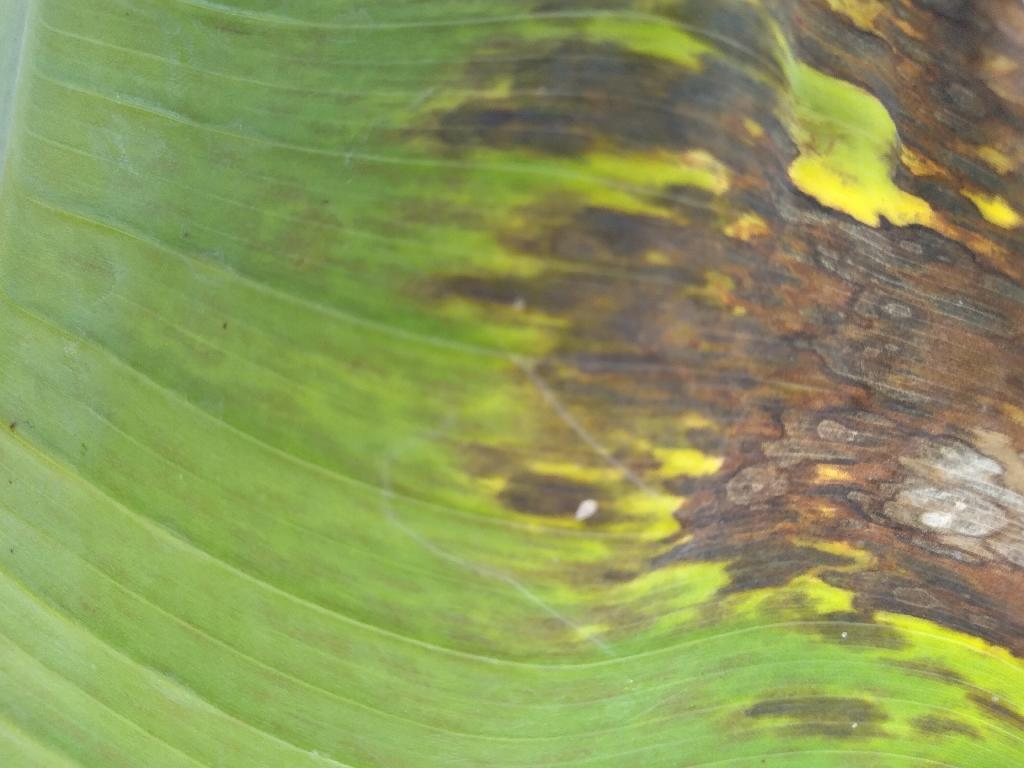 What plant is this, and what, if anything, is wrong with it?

banana, black sigatoka
